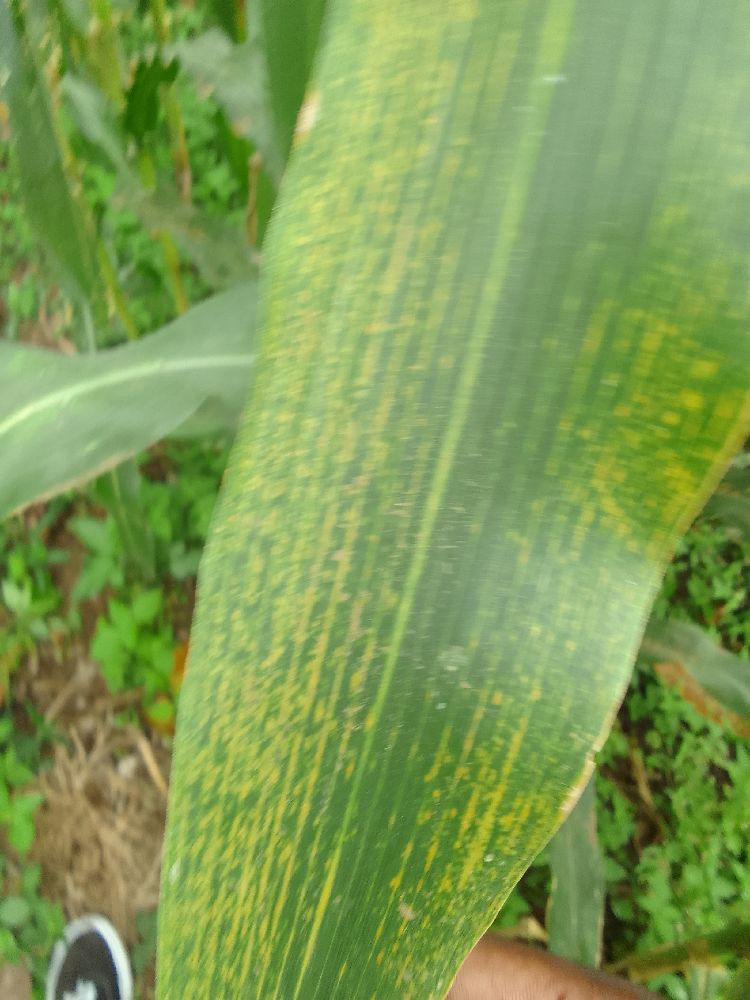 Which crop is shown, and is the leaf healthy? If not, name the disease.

maize, maize lethal necrosis
